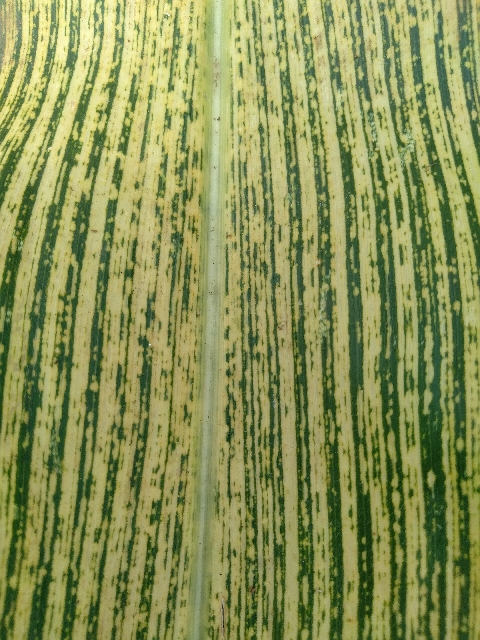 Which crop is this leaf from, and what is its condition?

maize, maize streak virus
